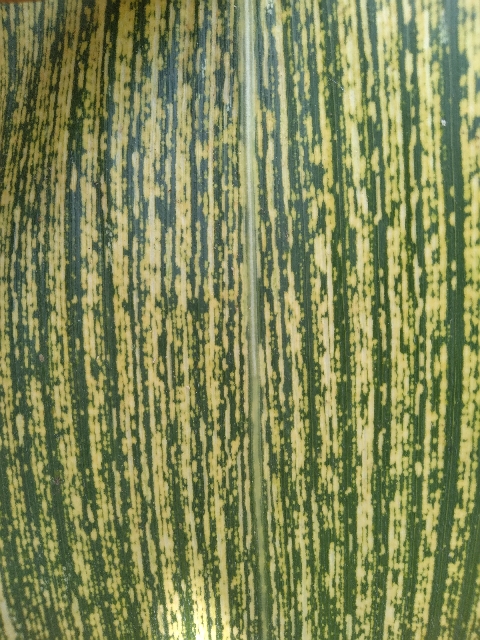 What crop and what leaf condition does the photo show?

maize, maize streak virus
